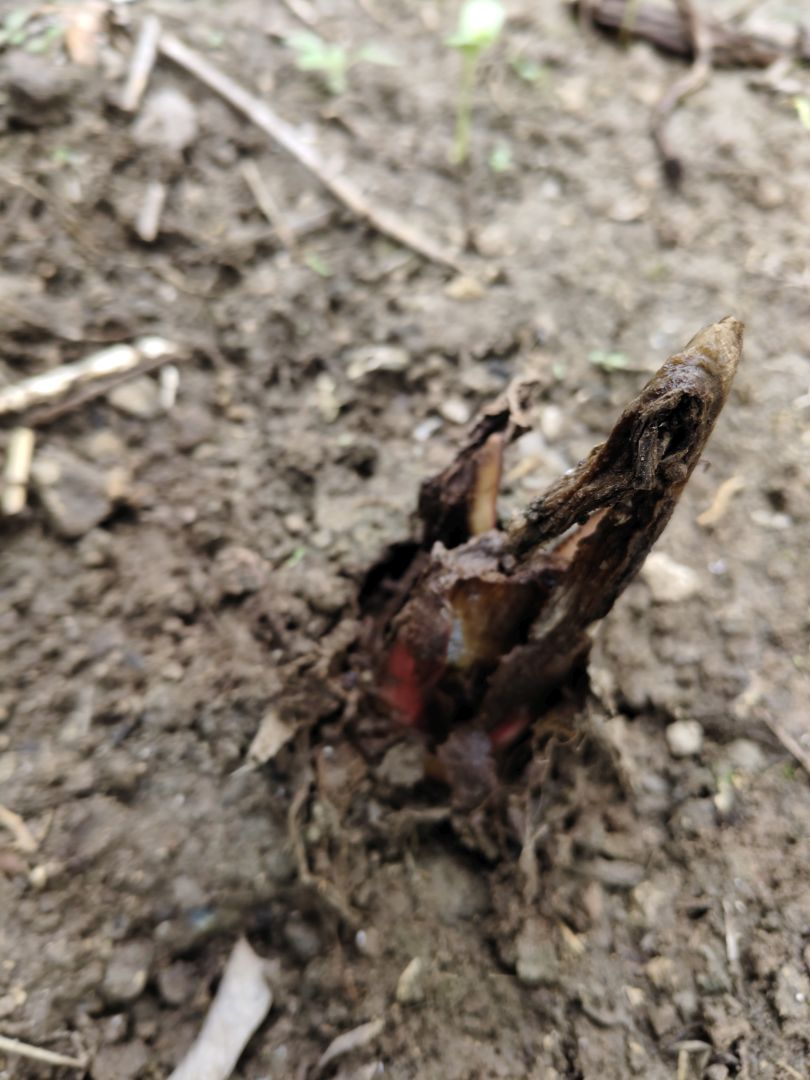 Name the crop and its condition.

taro, root rot
